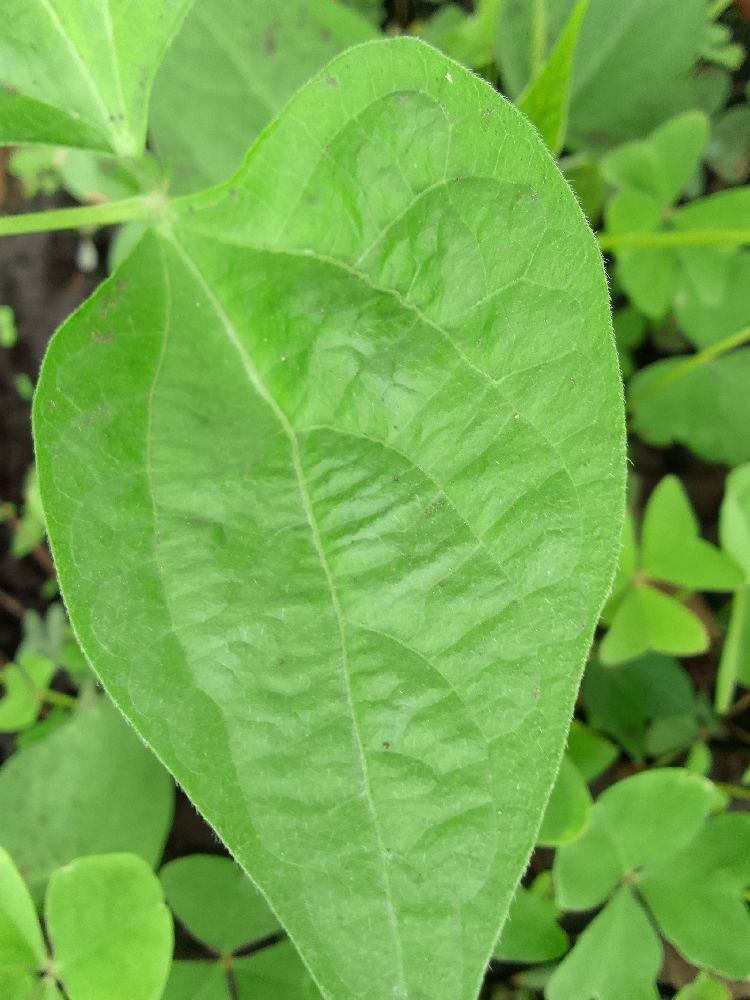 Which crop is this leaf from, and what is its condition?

common bean, healthy
